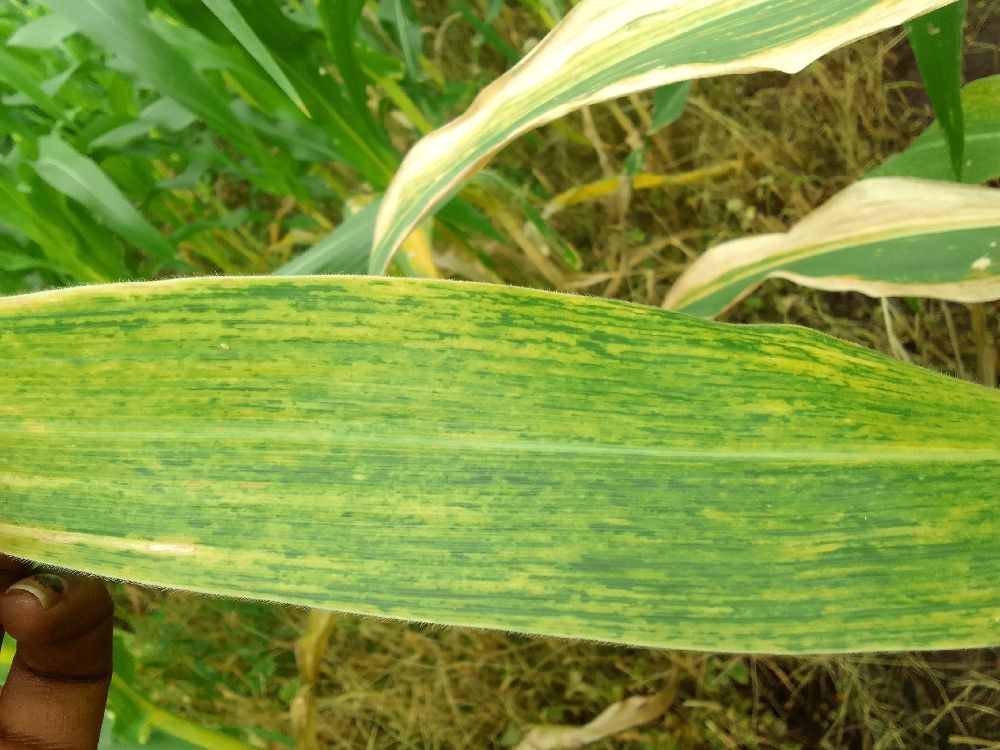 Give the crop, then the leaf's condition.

maize, maize lethal necrosis
